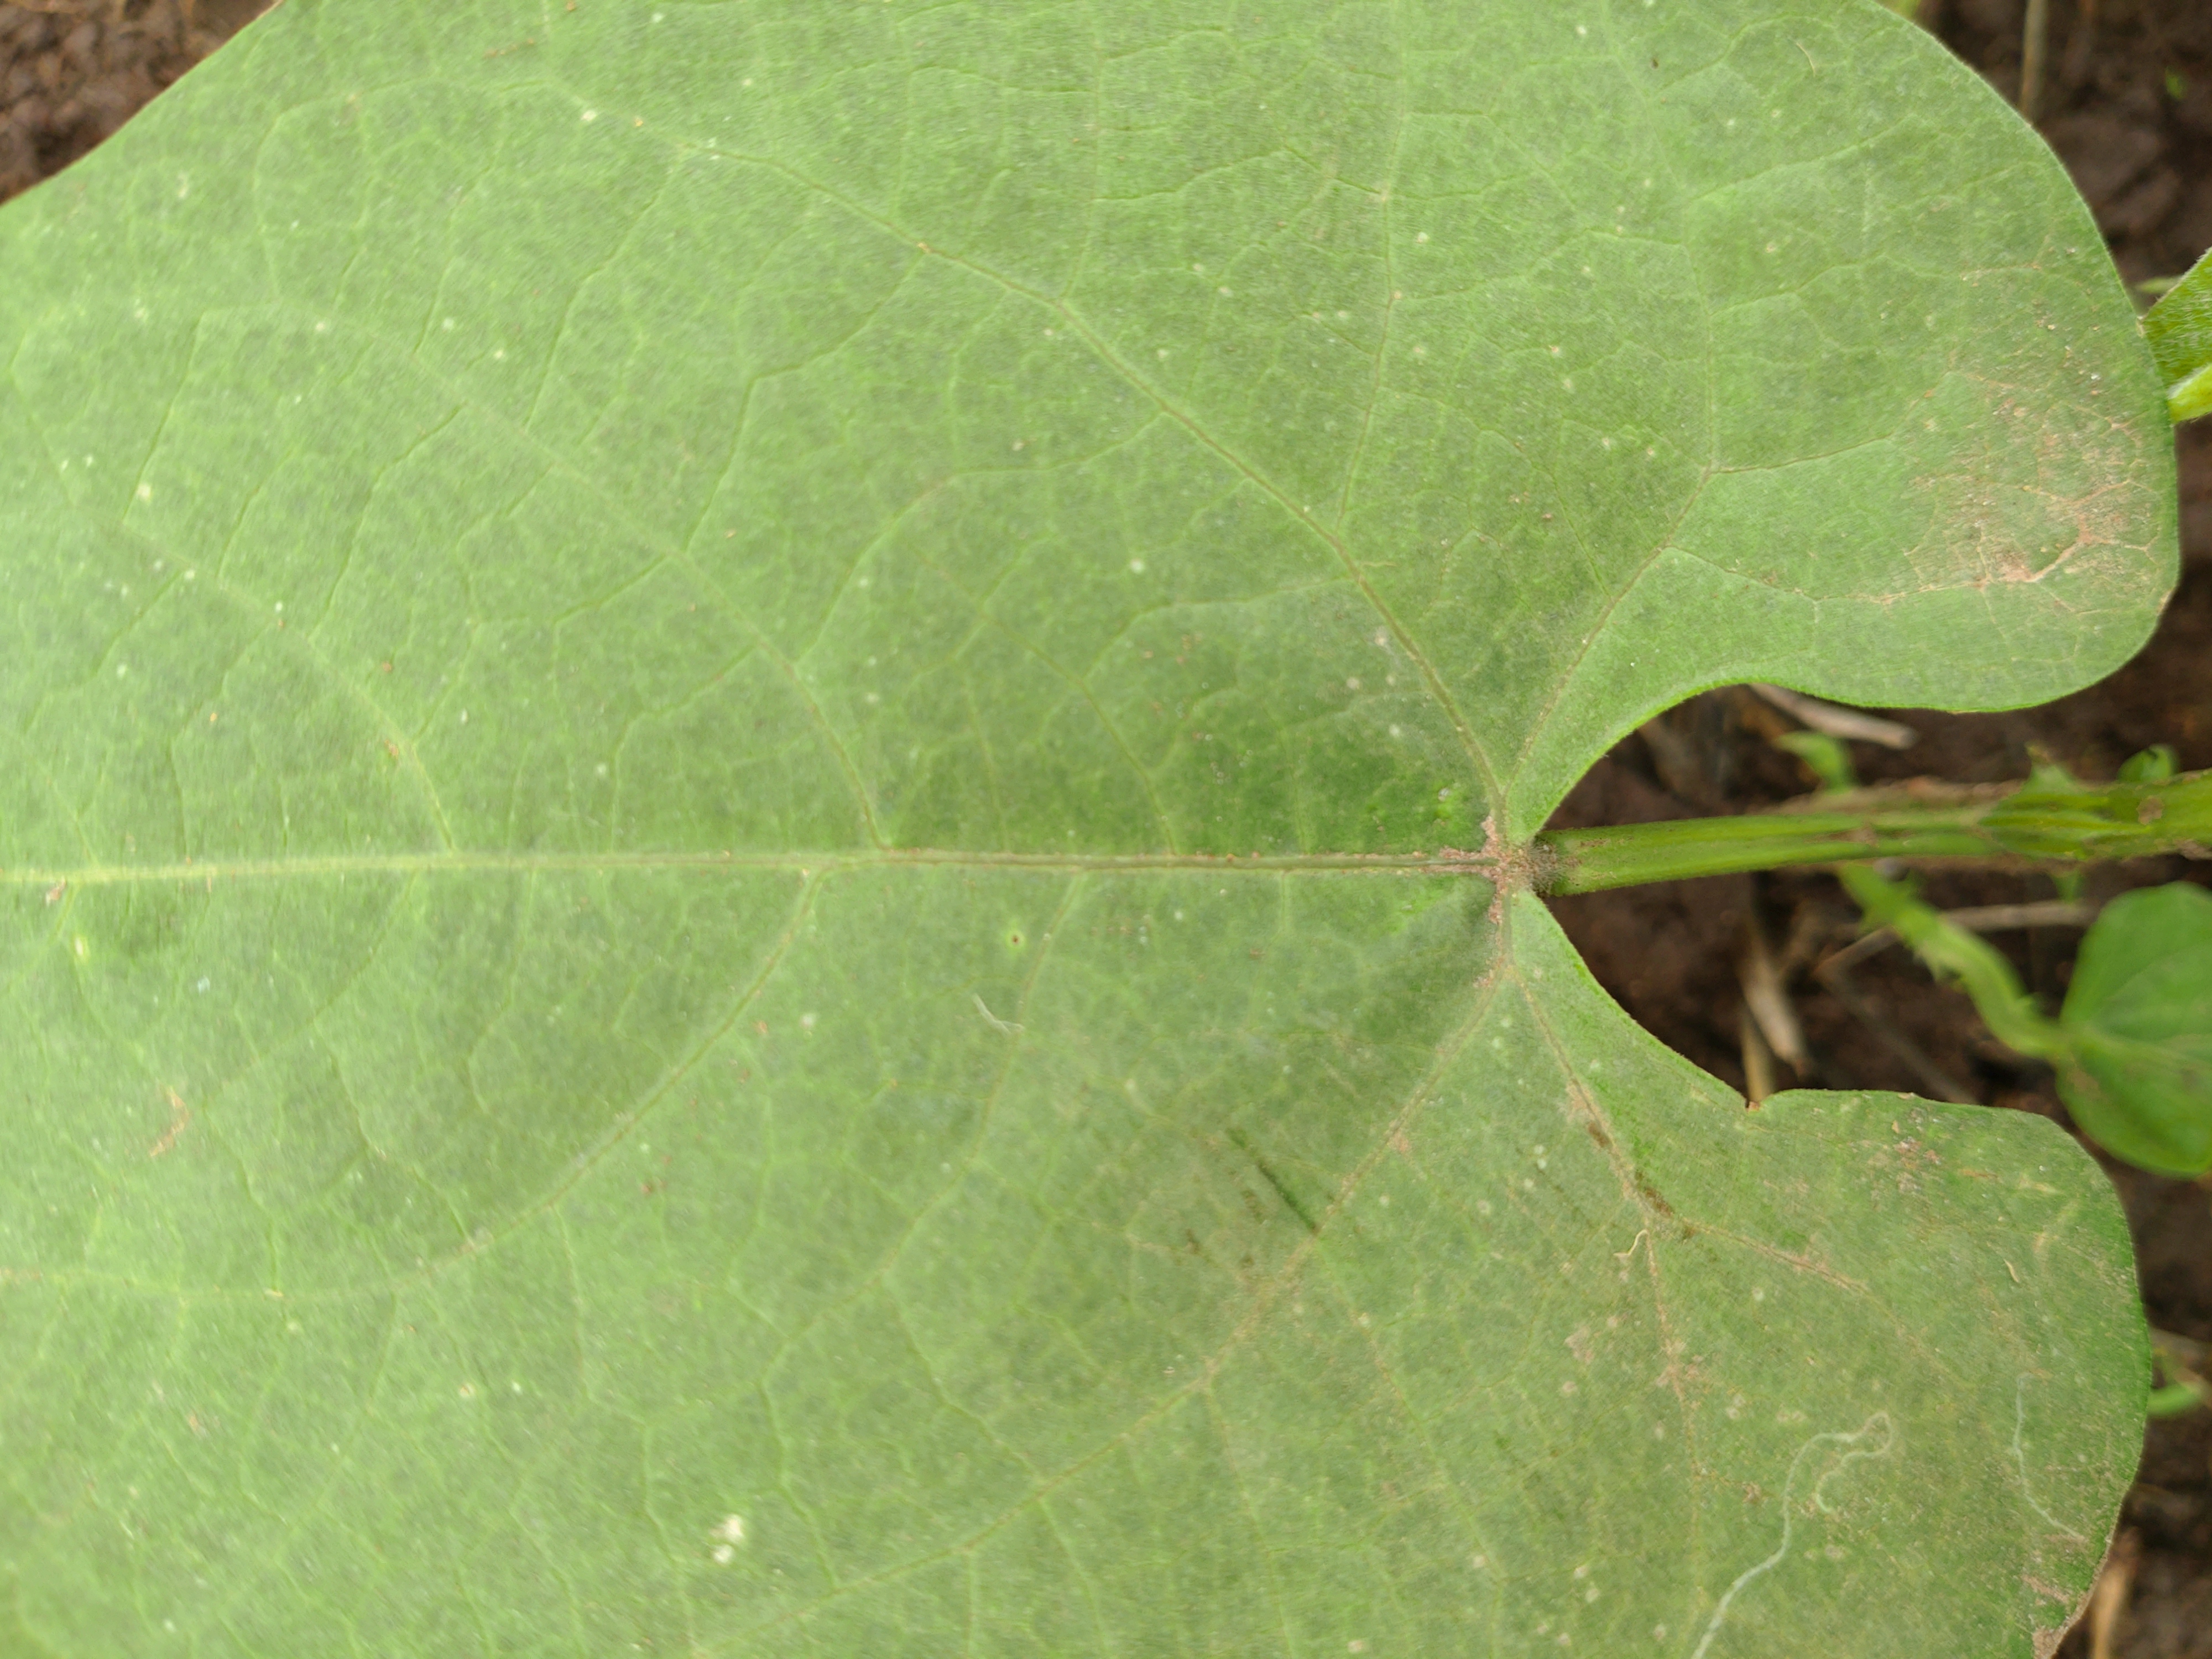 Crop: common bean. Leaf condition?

healthy
